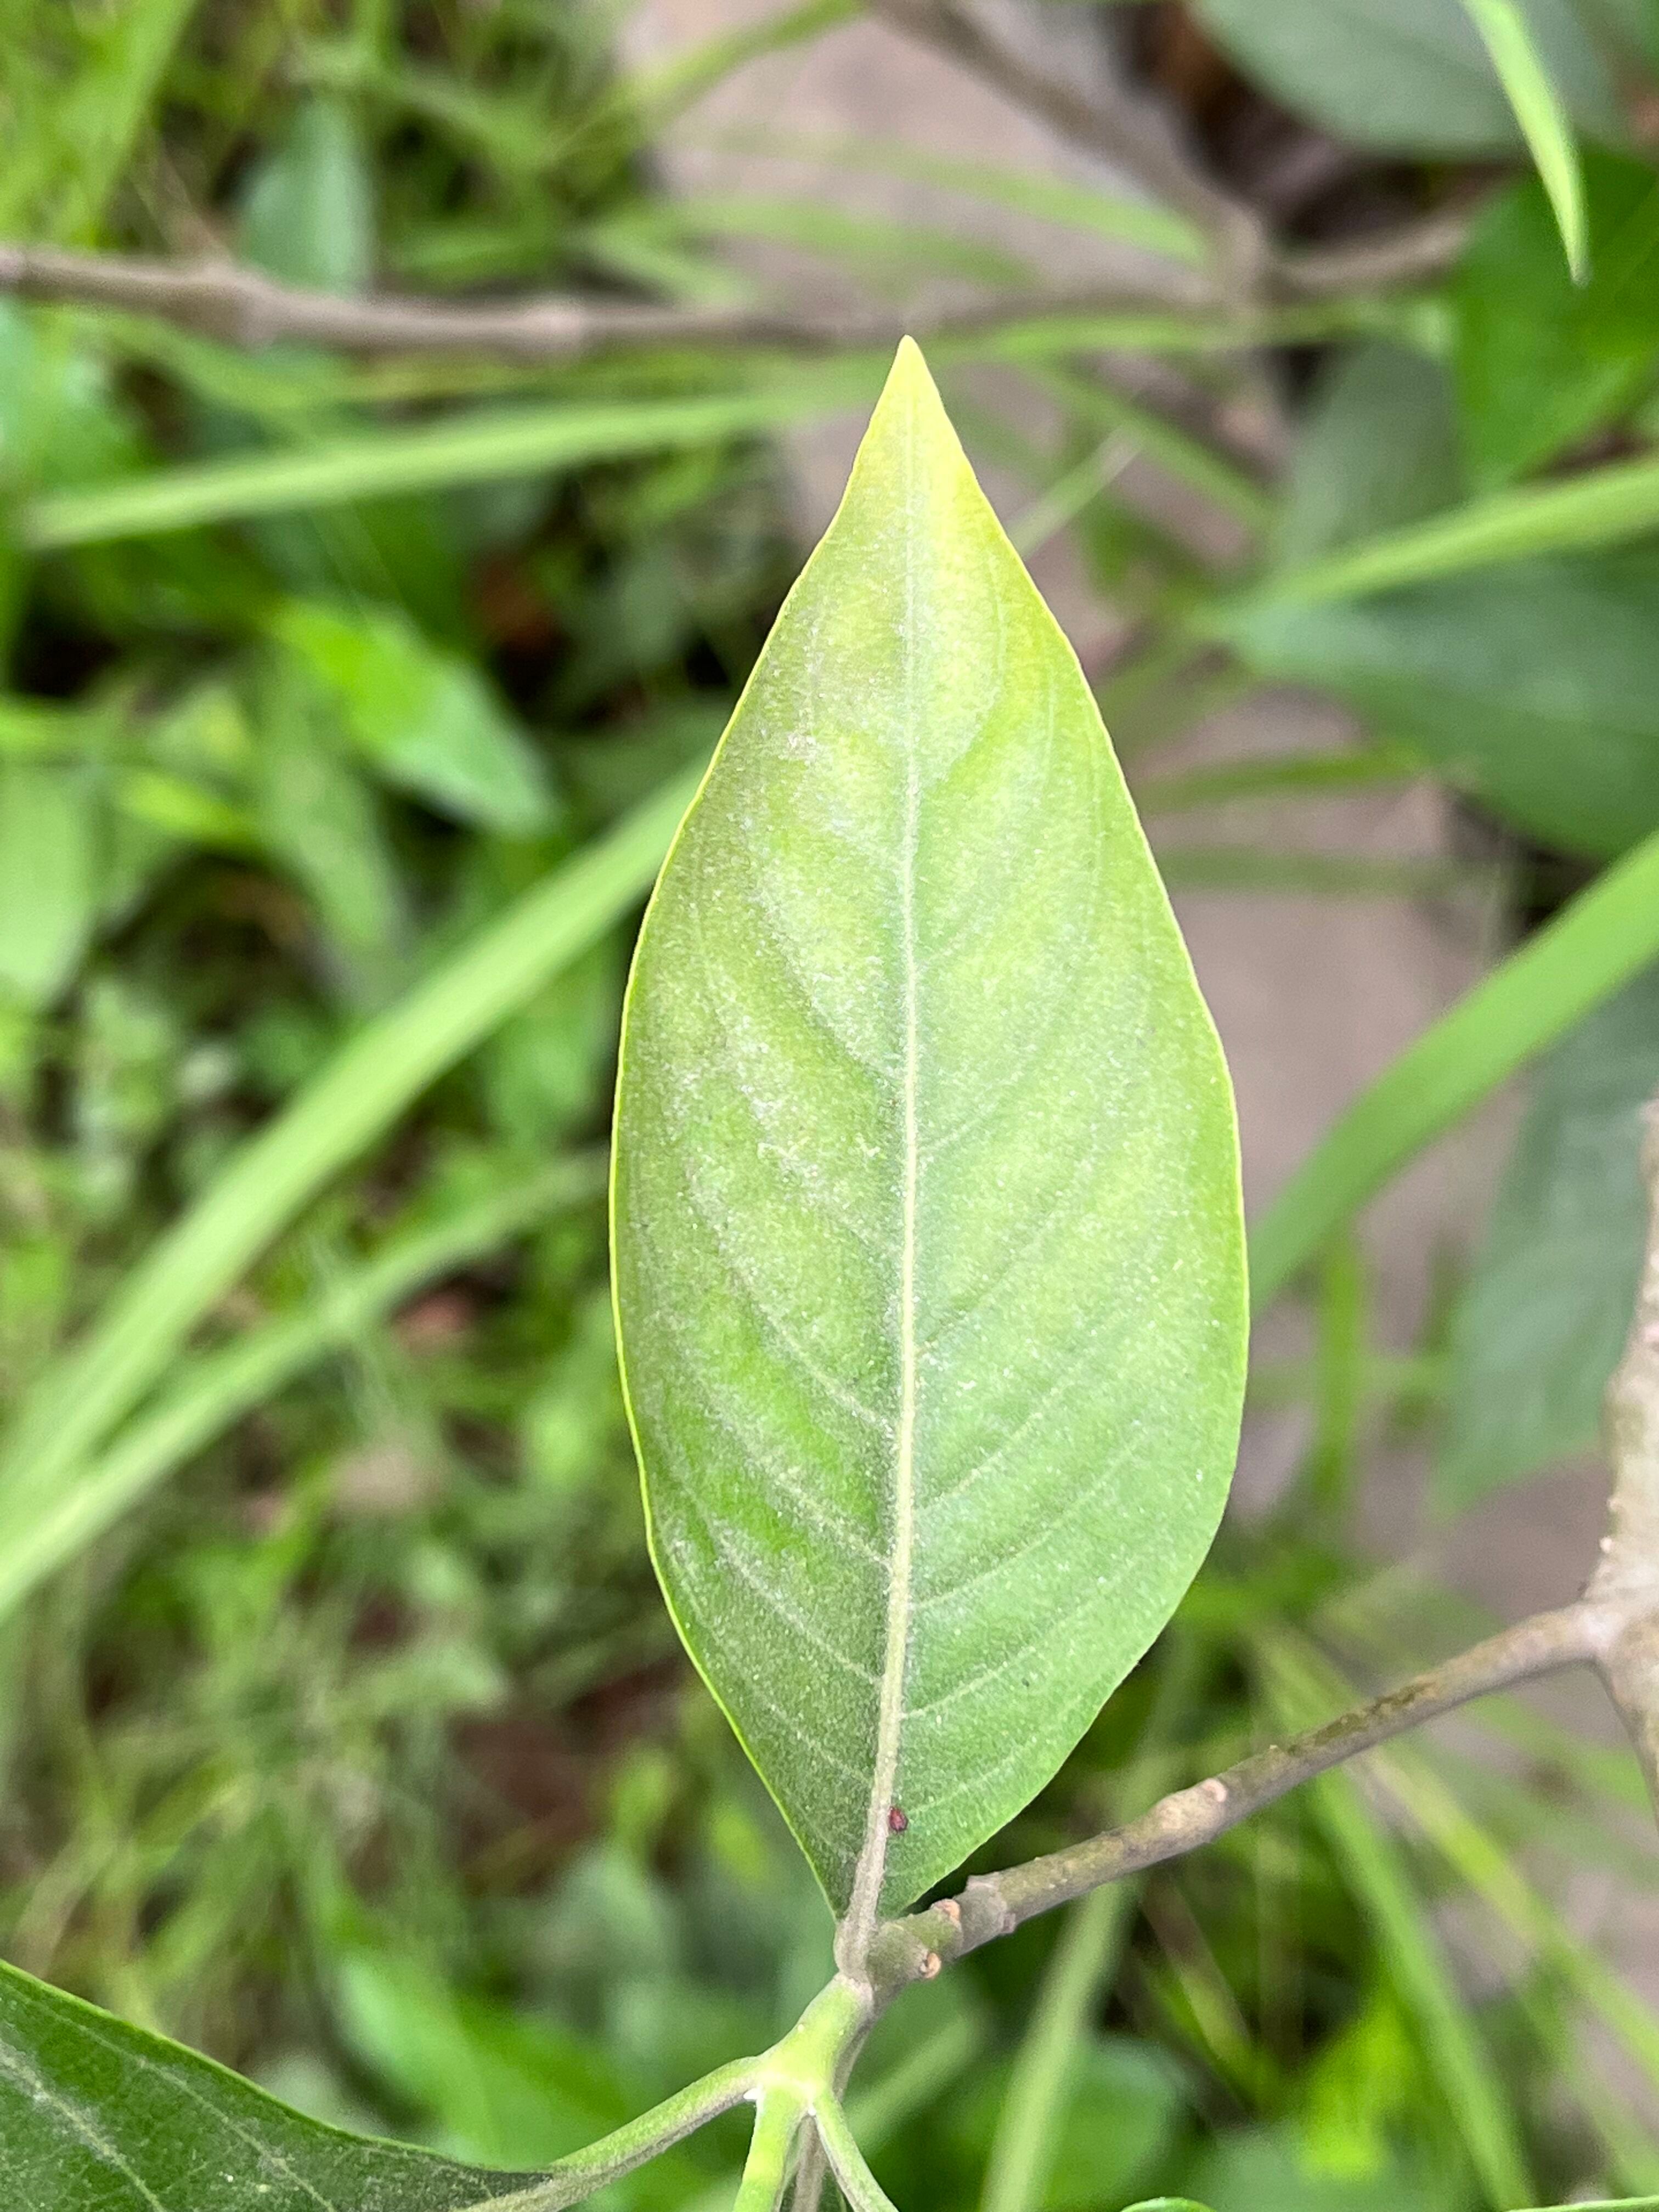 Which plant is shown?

vasaka
